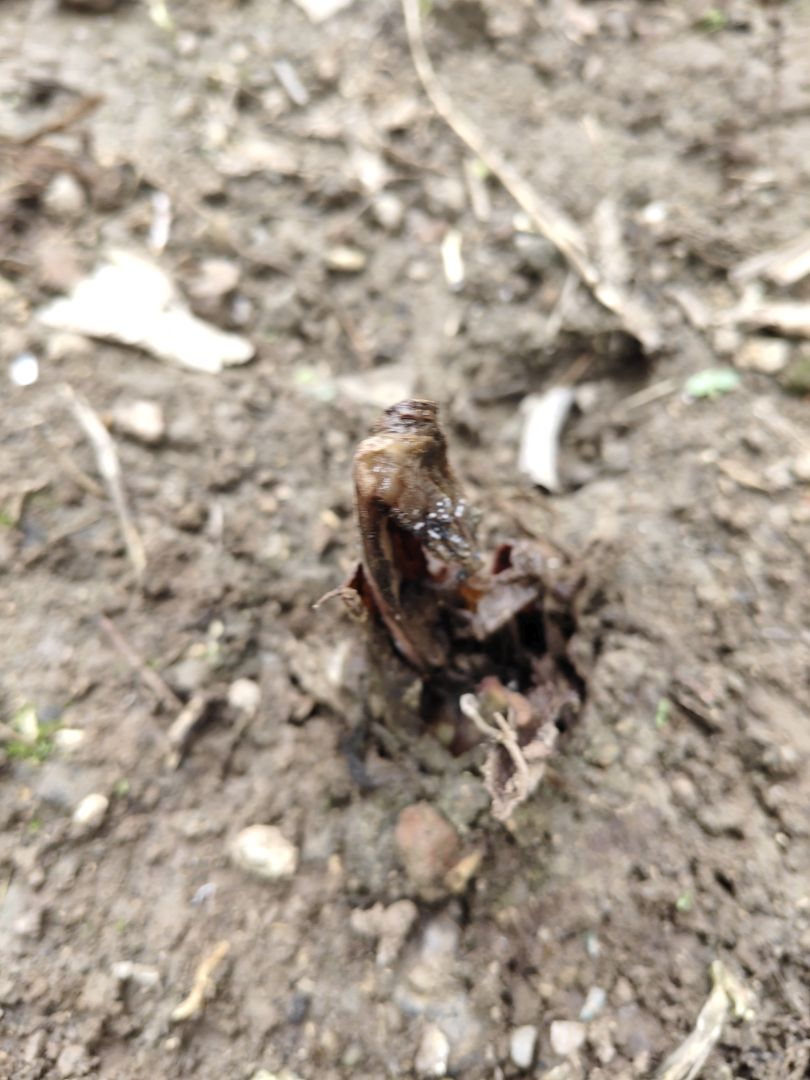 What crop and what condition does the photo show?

taro, root rot
